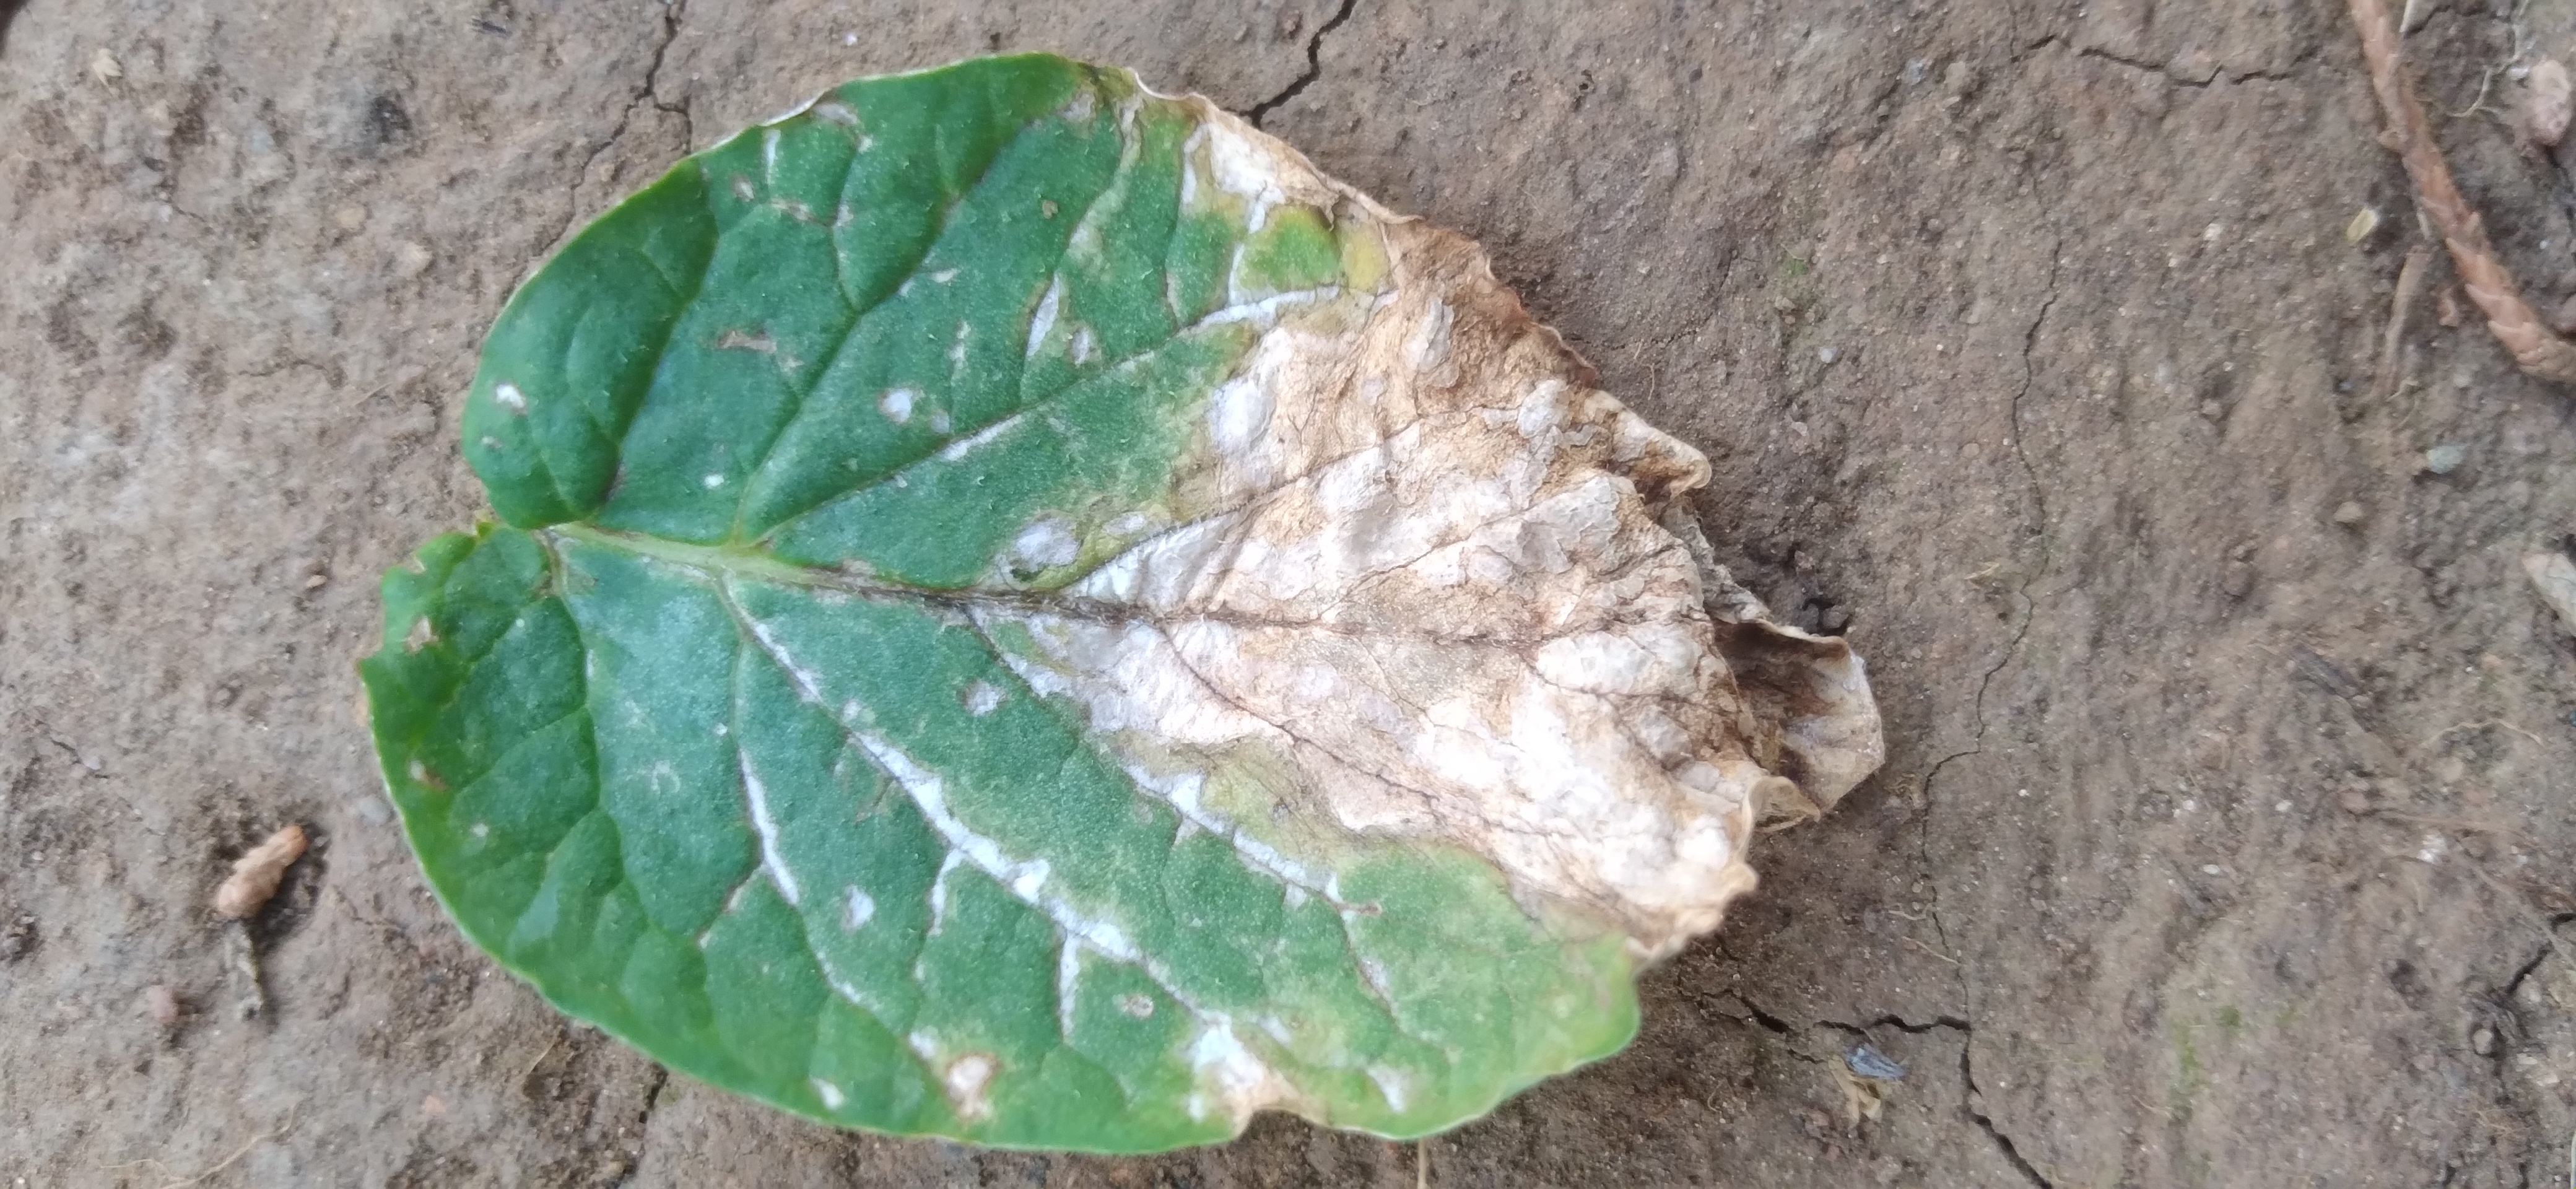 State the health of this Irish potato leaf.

early blight
